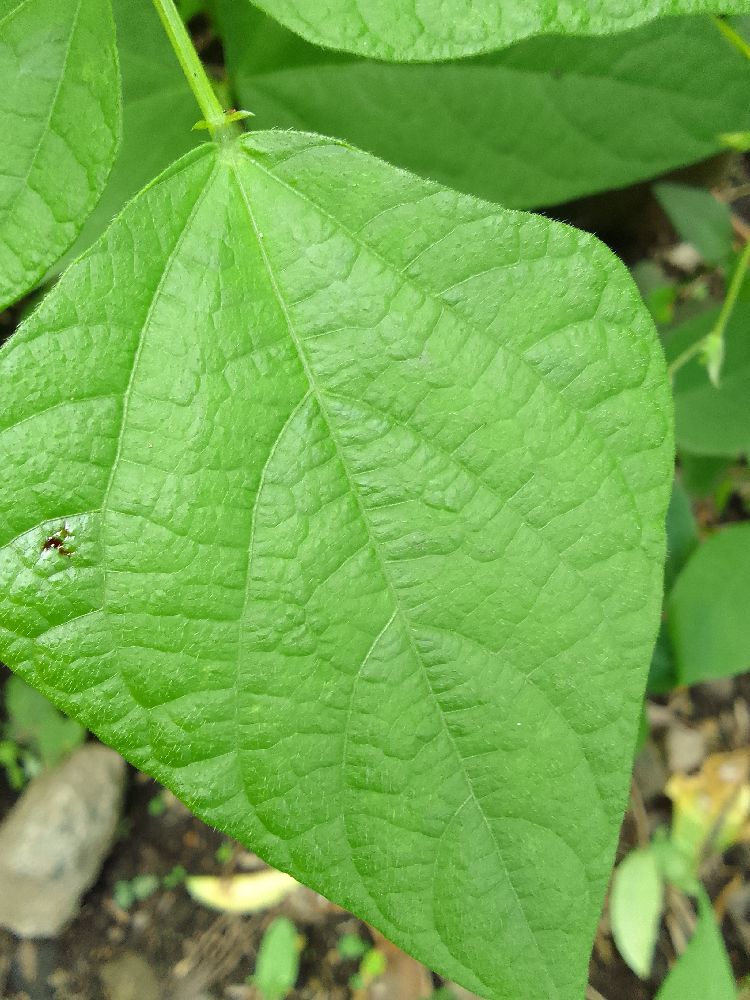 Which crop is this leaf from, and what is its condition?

common bean, healthy
